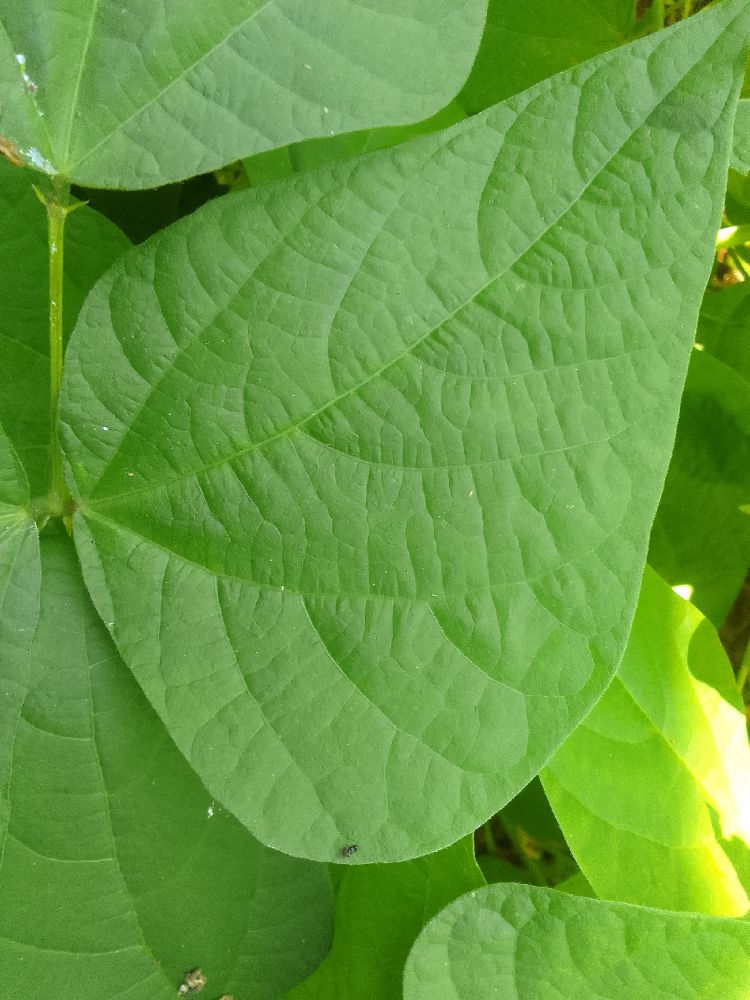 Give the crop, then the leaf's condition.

common bean, healthy
